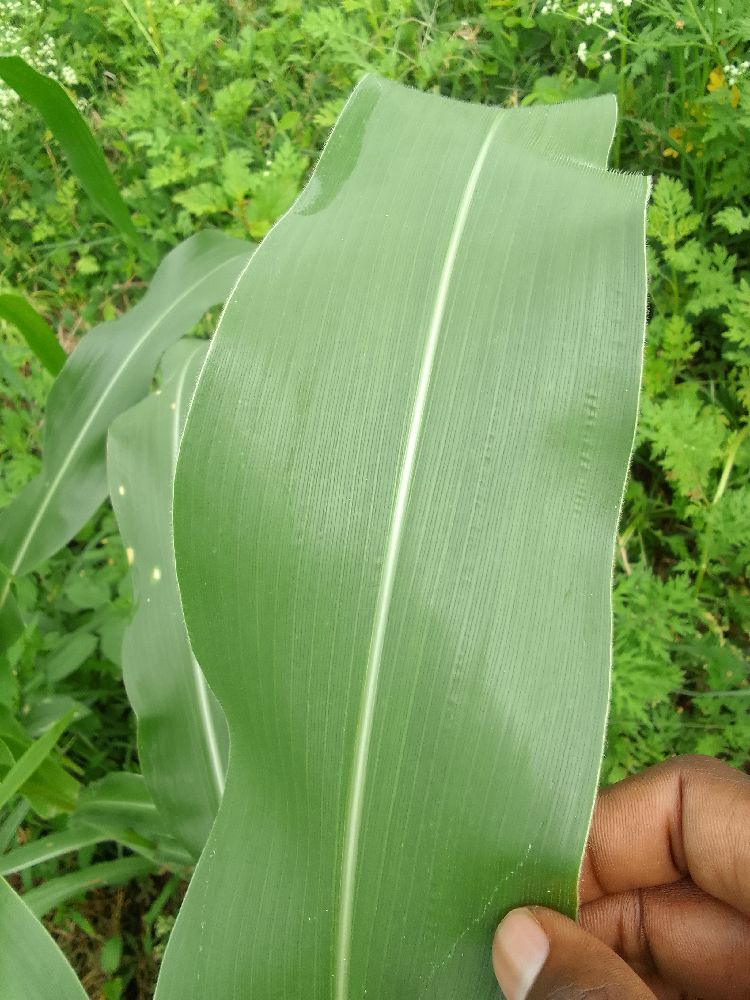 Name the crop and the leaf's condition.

maize, healthy
